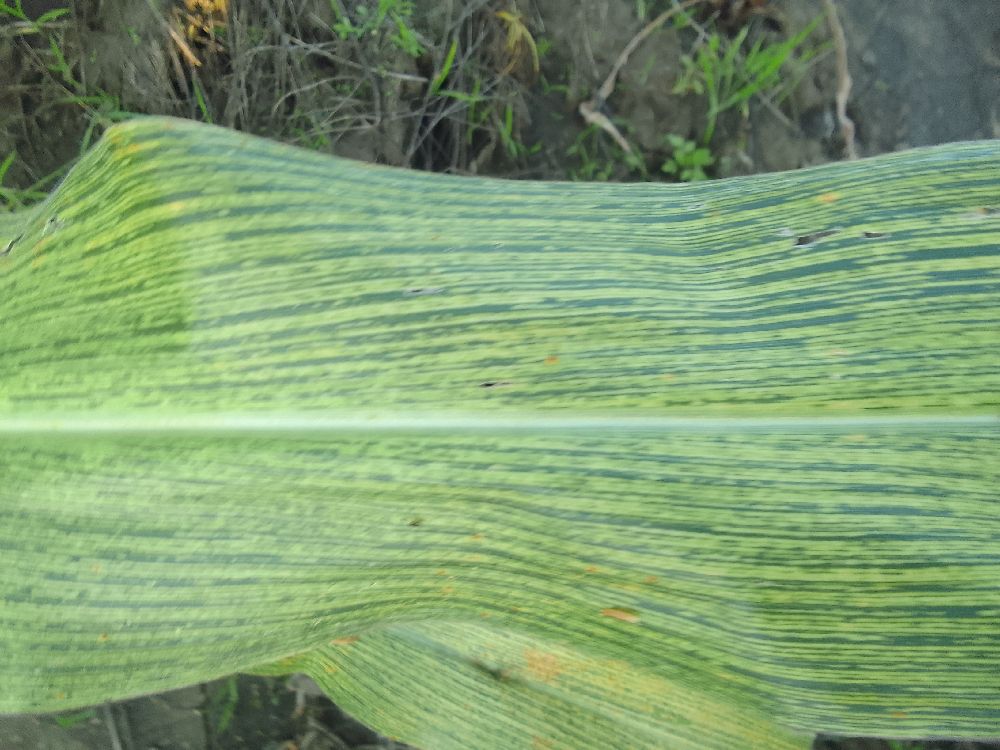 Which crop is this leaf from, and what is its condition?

maize, maize streak virus
